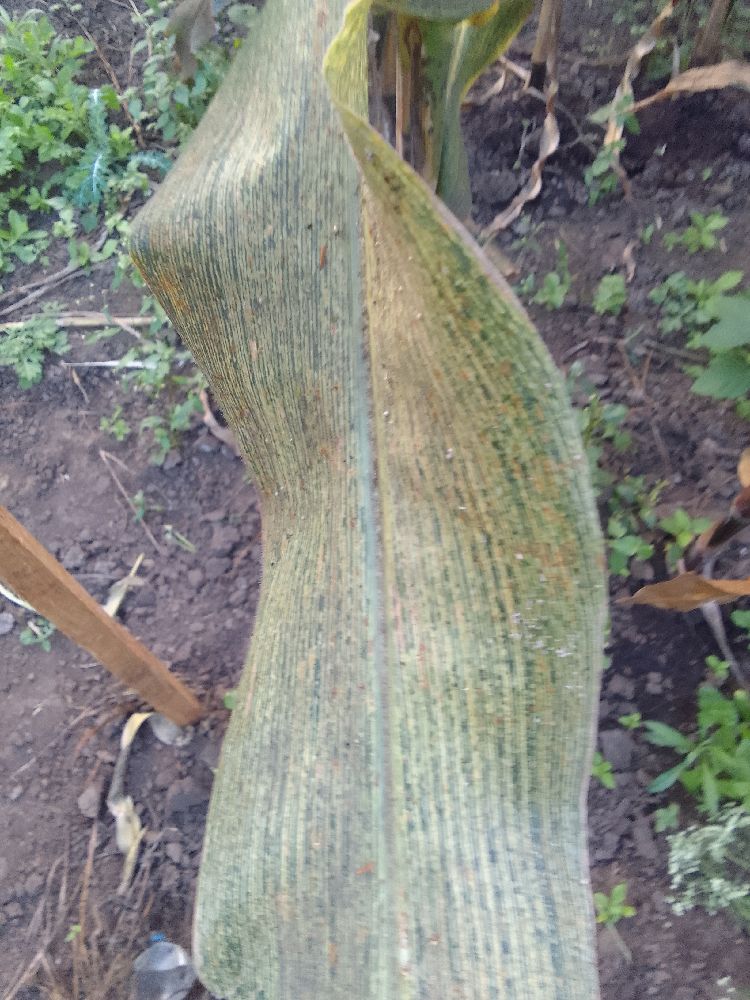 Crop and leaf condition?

maize, maize streak virus
